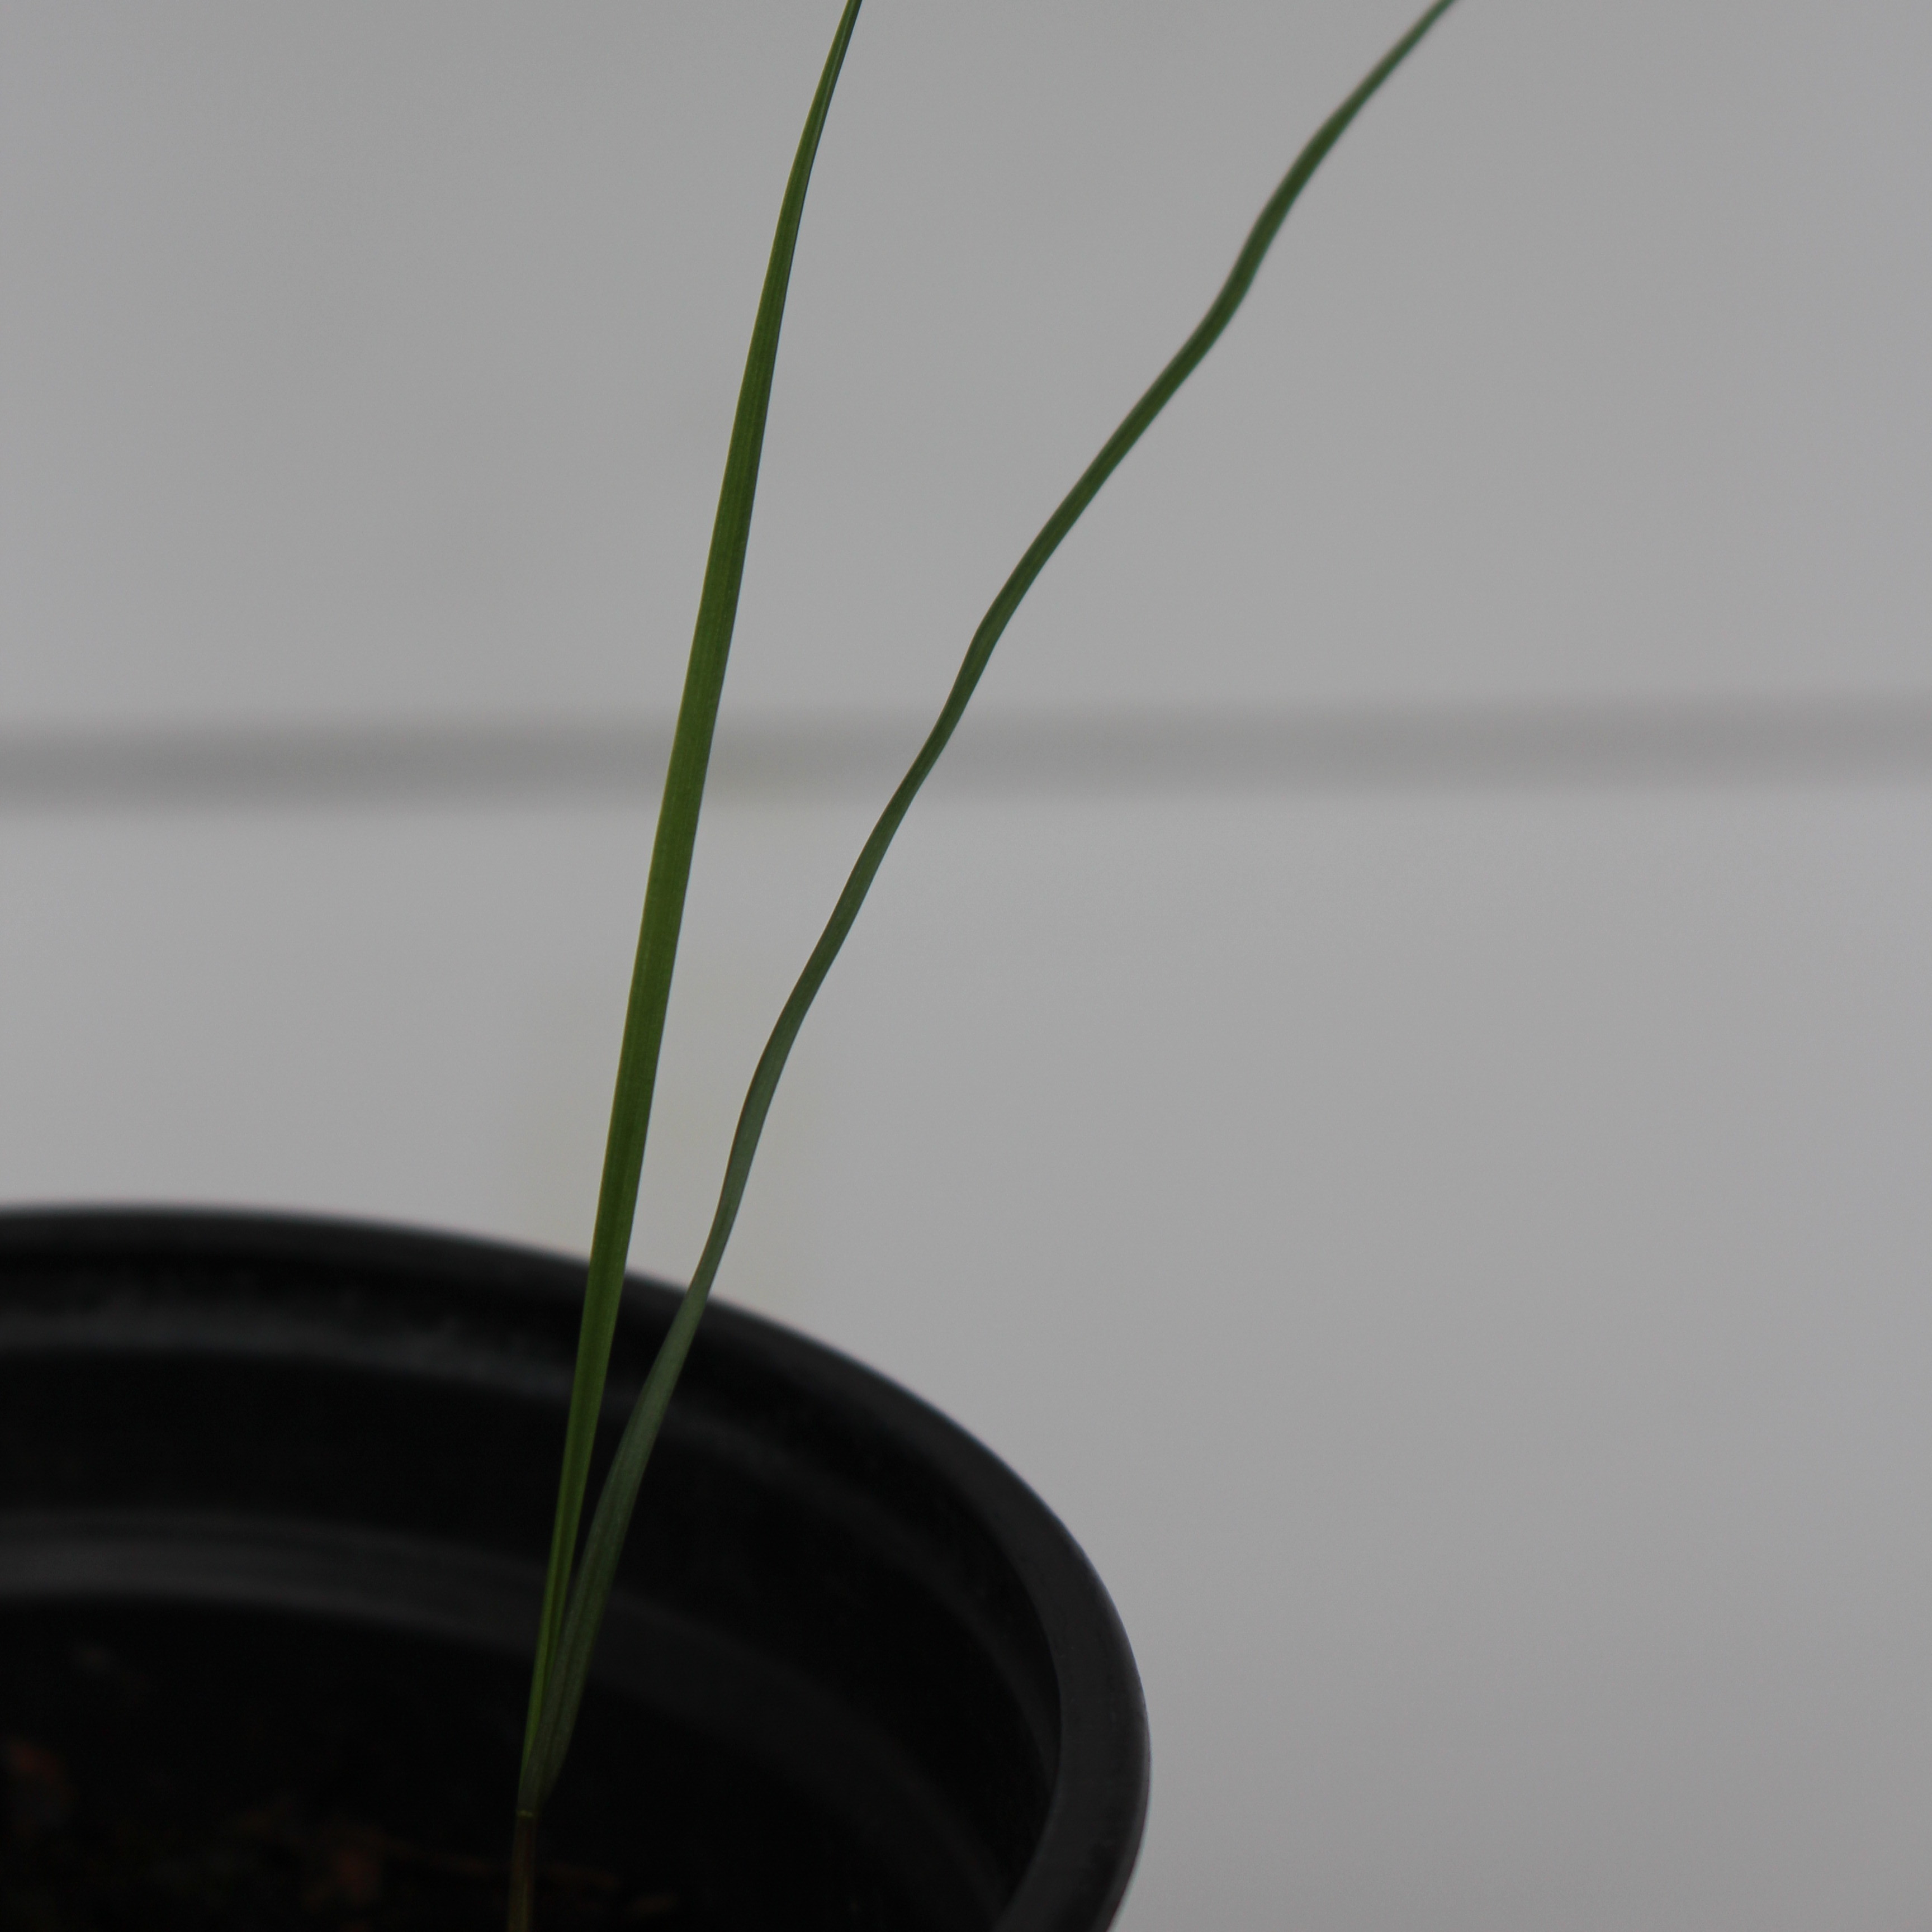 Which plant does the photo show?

Lolium multiflorum
